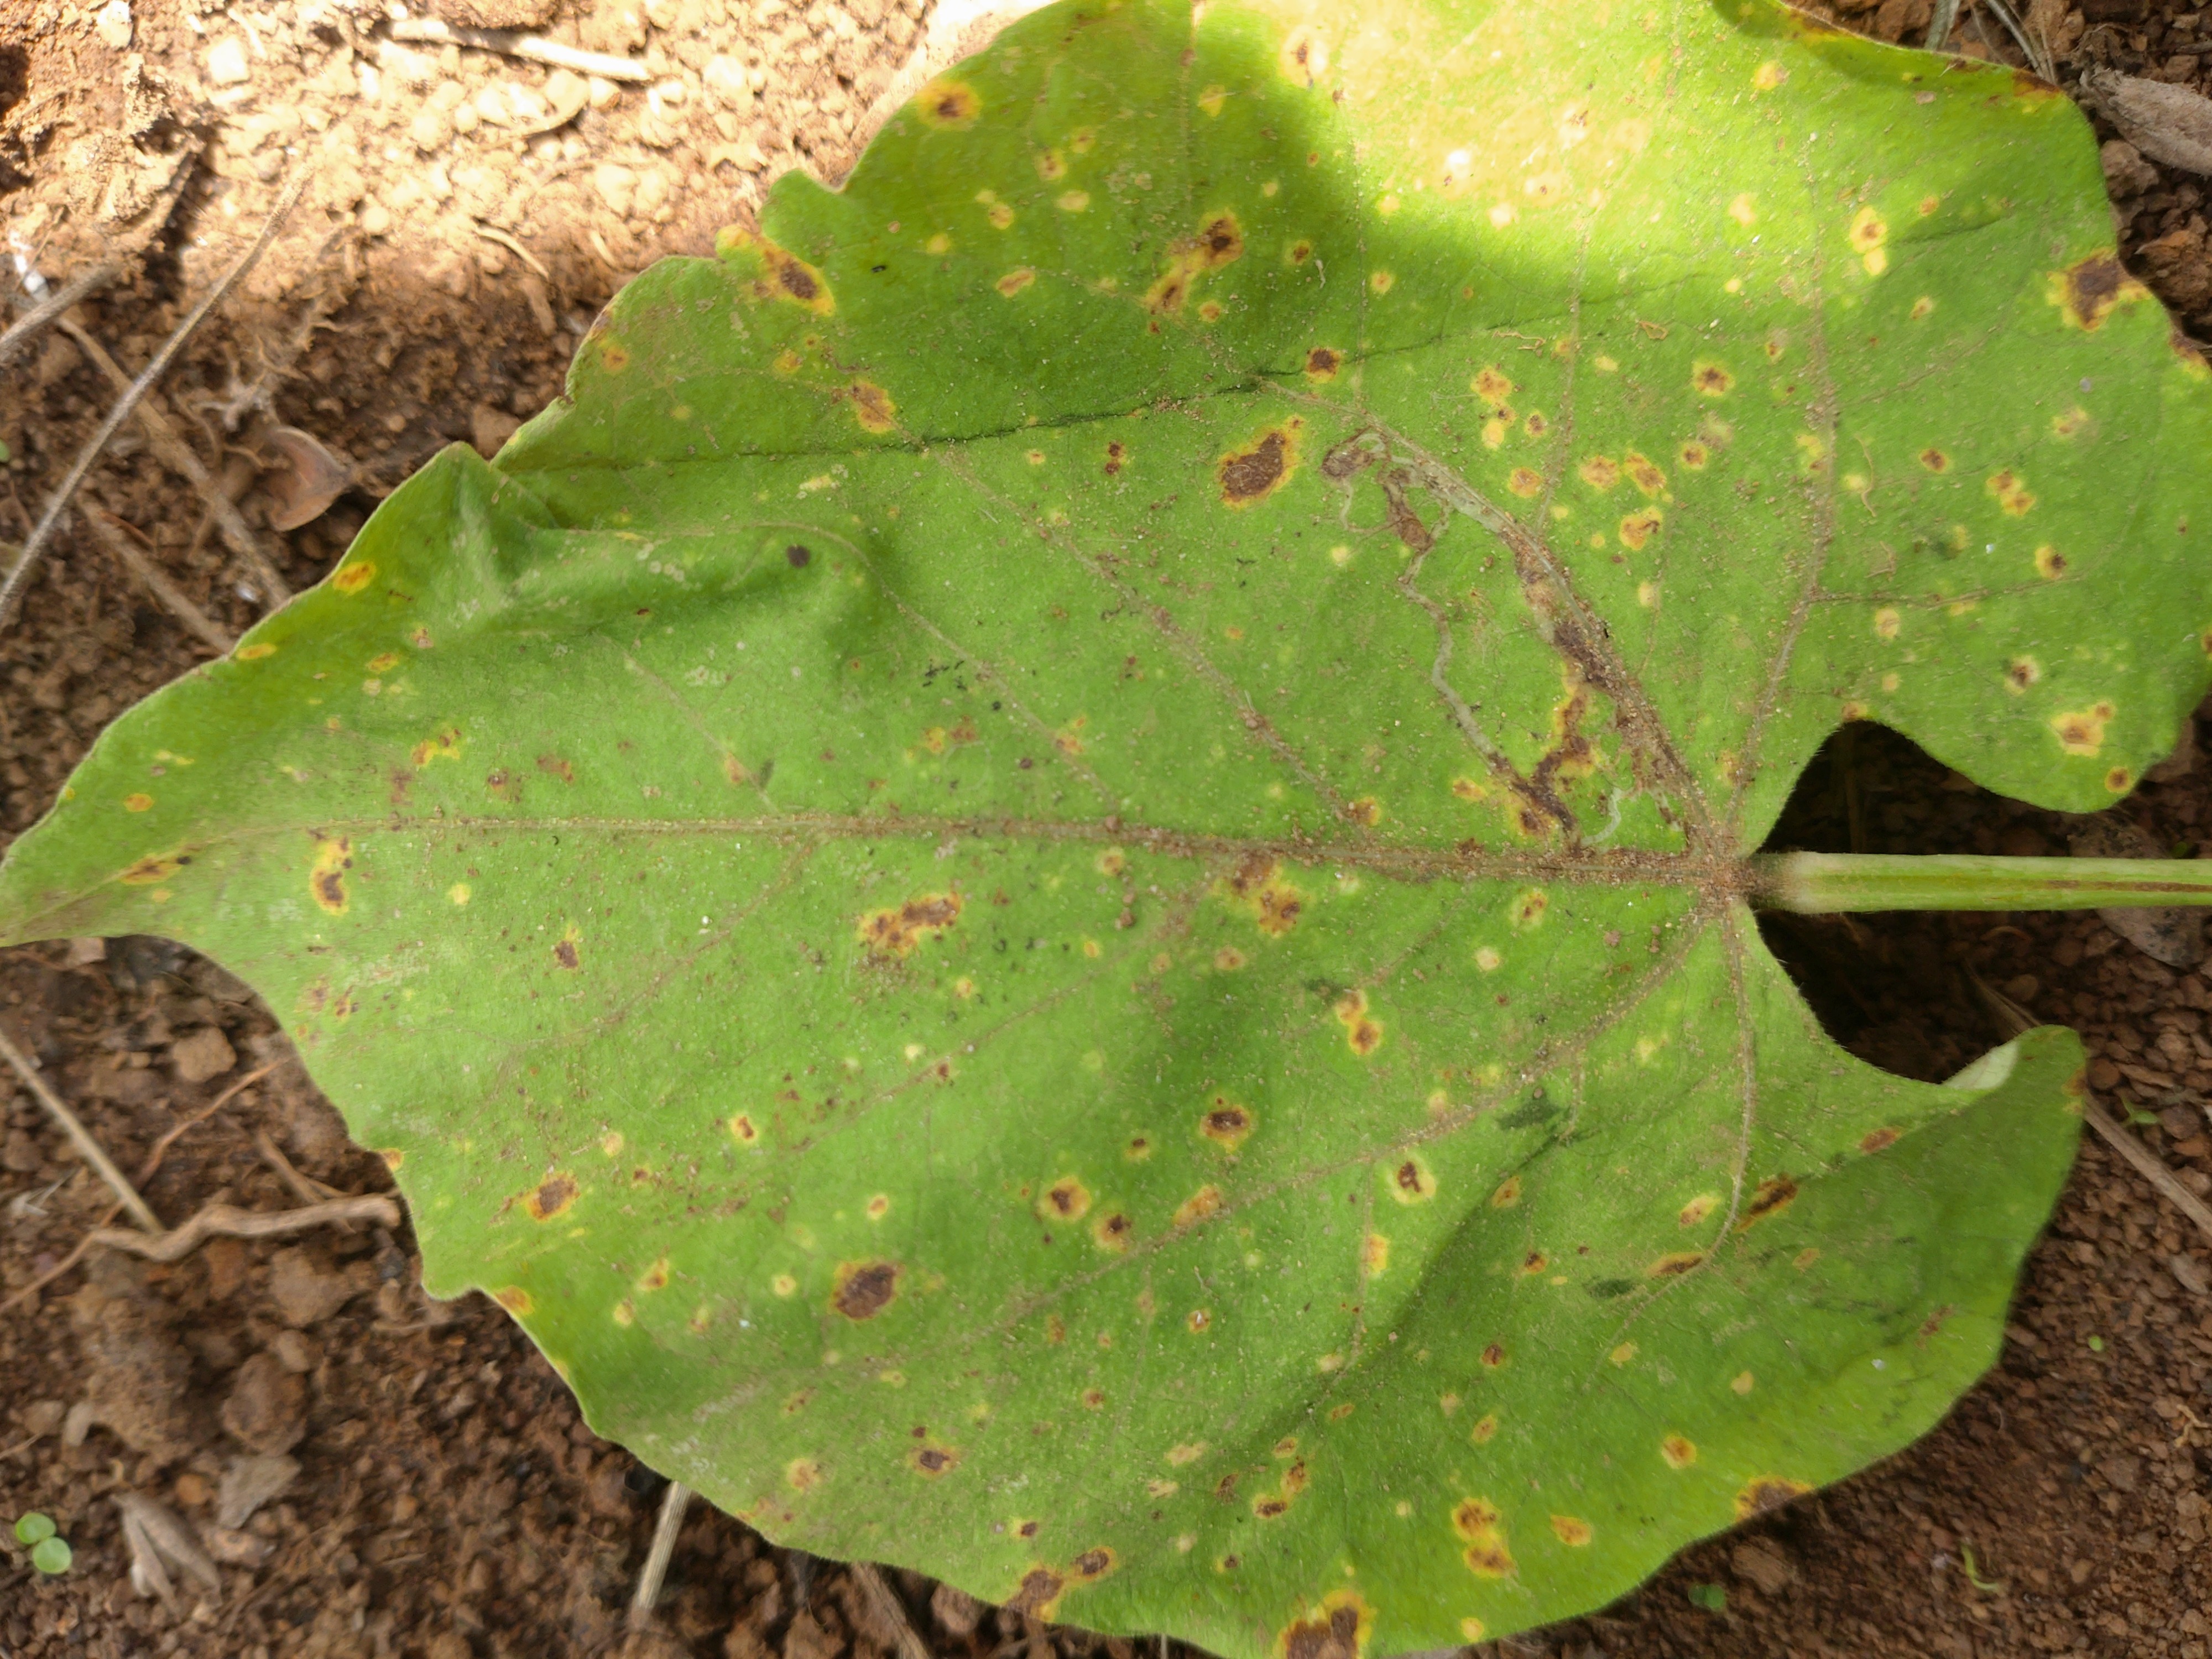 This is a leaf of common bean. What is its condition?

rust
